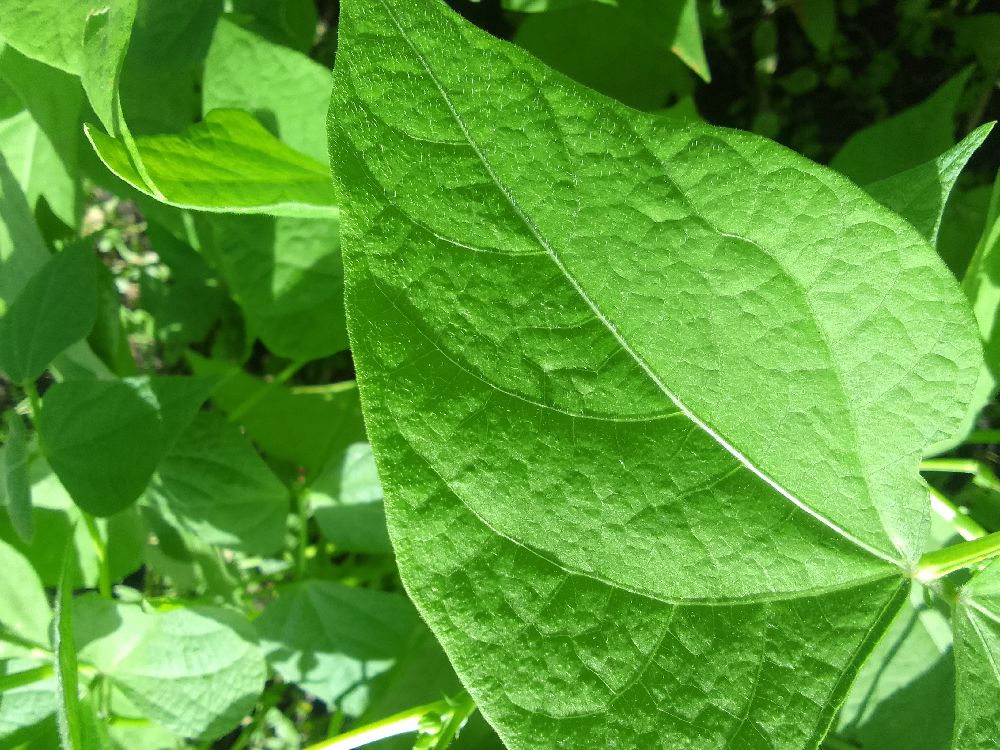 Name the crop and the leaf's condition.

common bean, healthy
